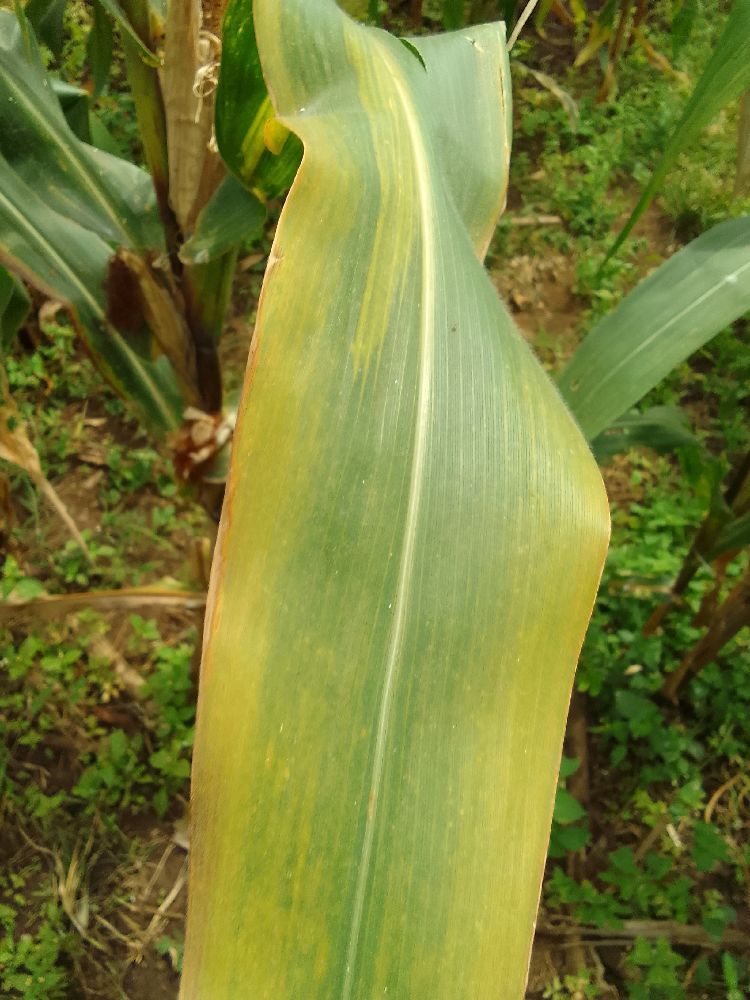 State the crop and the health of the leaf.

maize, maize lethal necrosis
